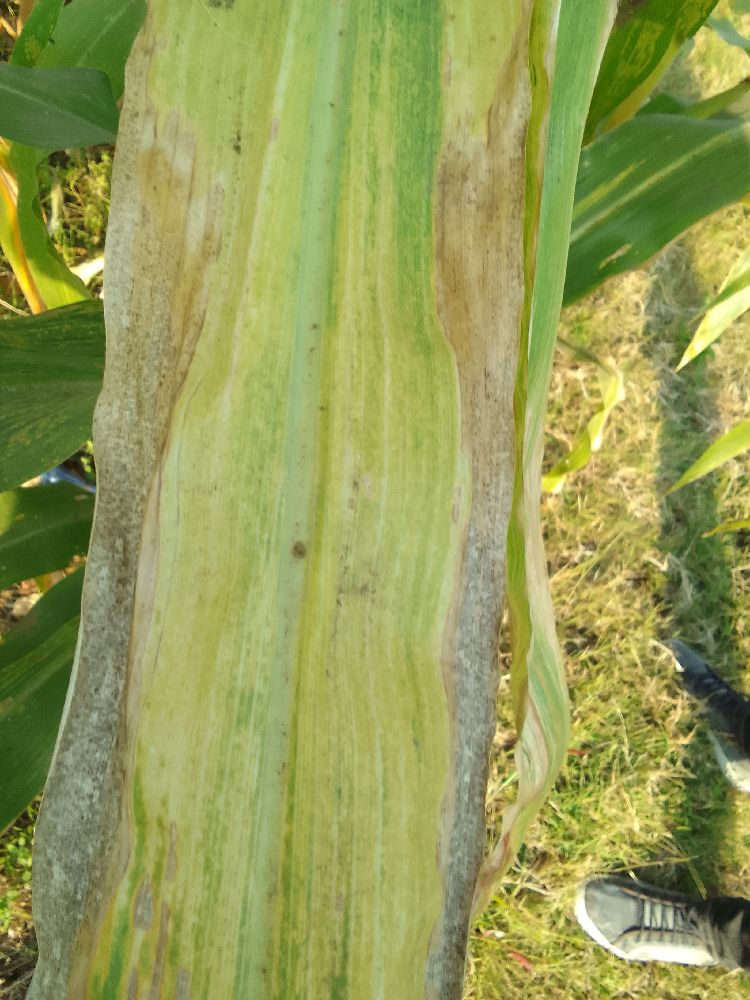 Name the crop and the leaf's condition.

maize, maize lethal necrosis
